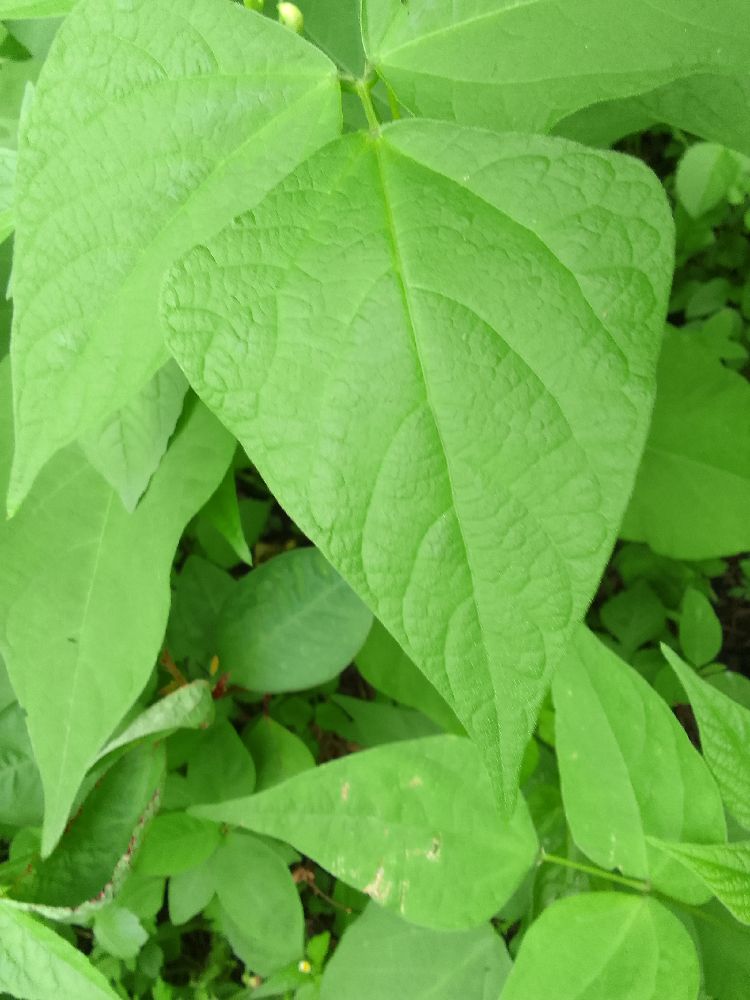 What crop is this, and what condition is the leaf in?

common bean, healthy
